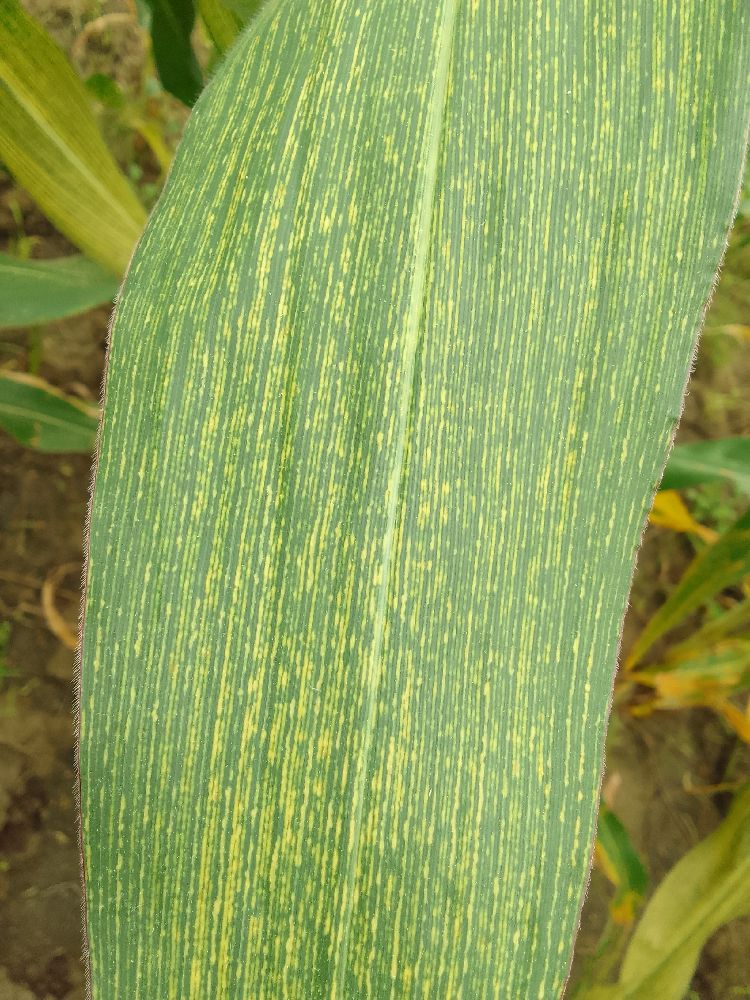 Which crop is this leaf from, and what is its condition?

maize, maize streak virus
